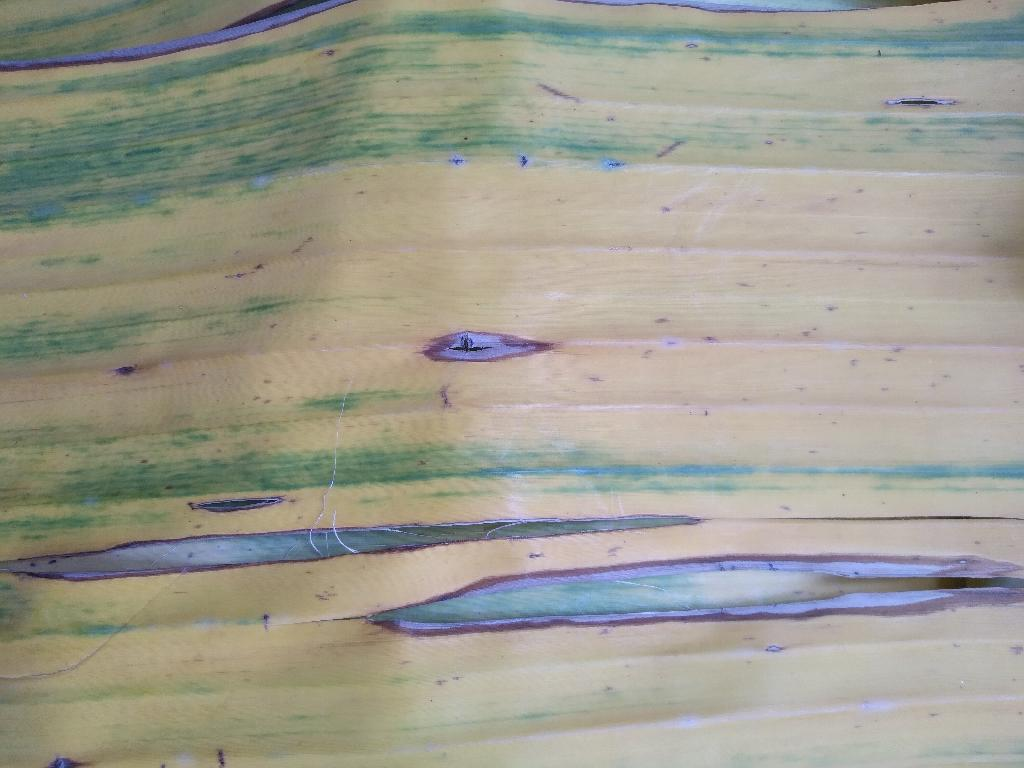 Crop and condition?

banana, fusarium wilt race 1
